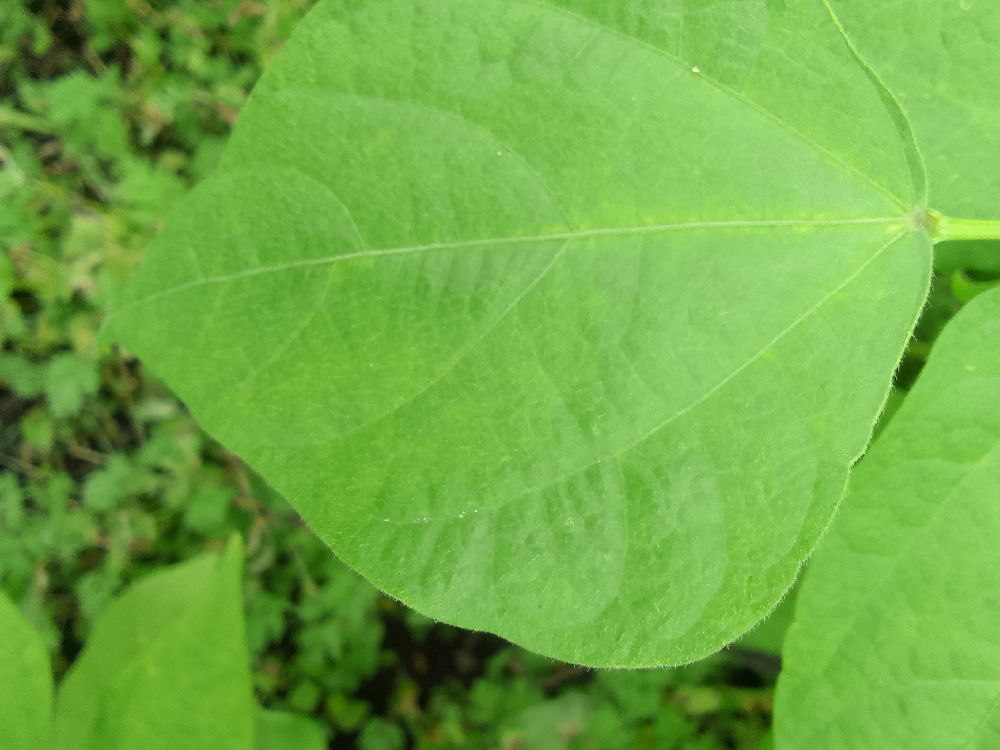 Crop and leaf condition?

common bean, healthy
